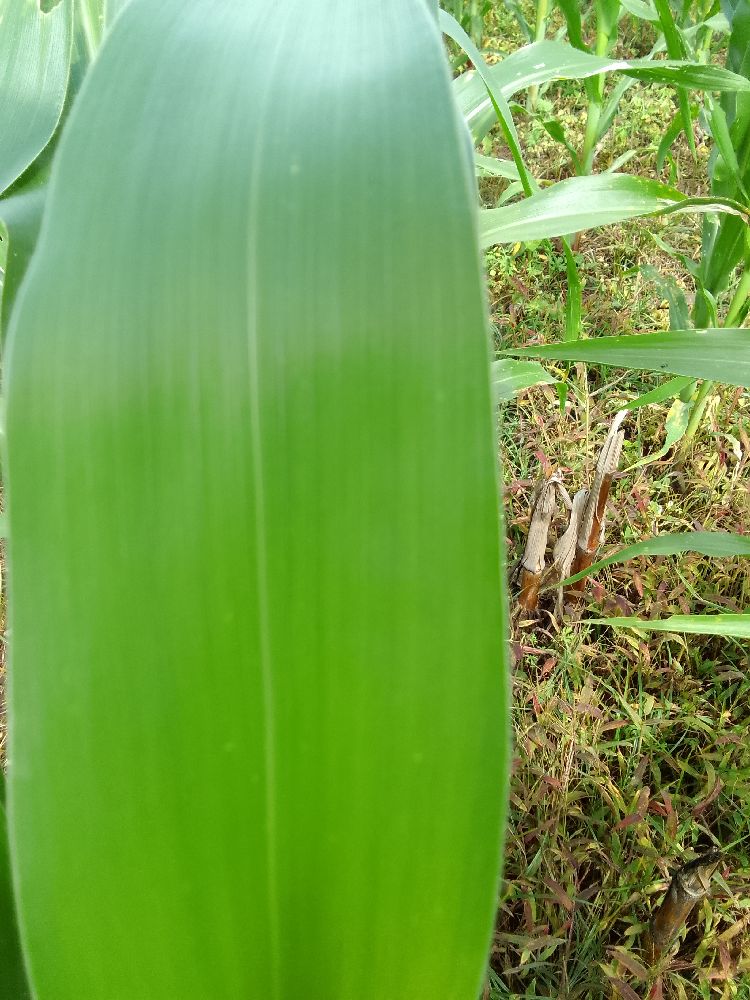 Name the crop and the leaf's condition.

maize, healthy
